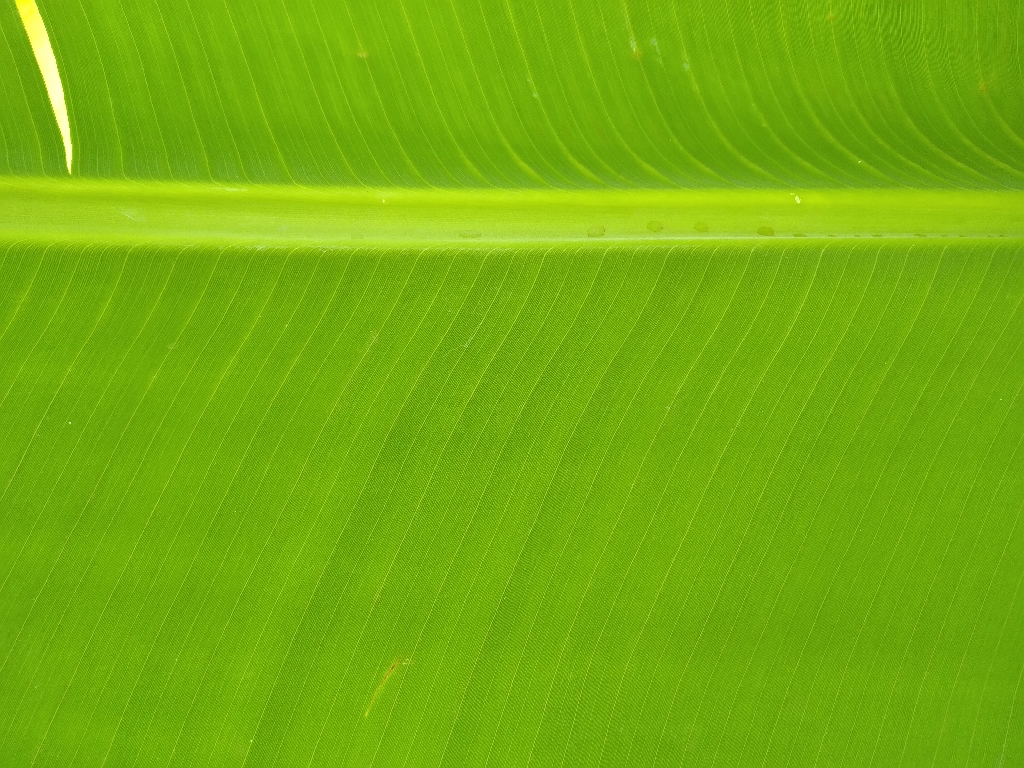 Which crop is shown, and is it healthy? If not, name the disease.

banana, healthy
